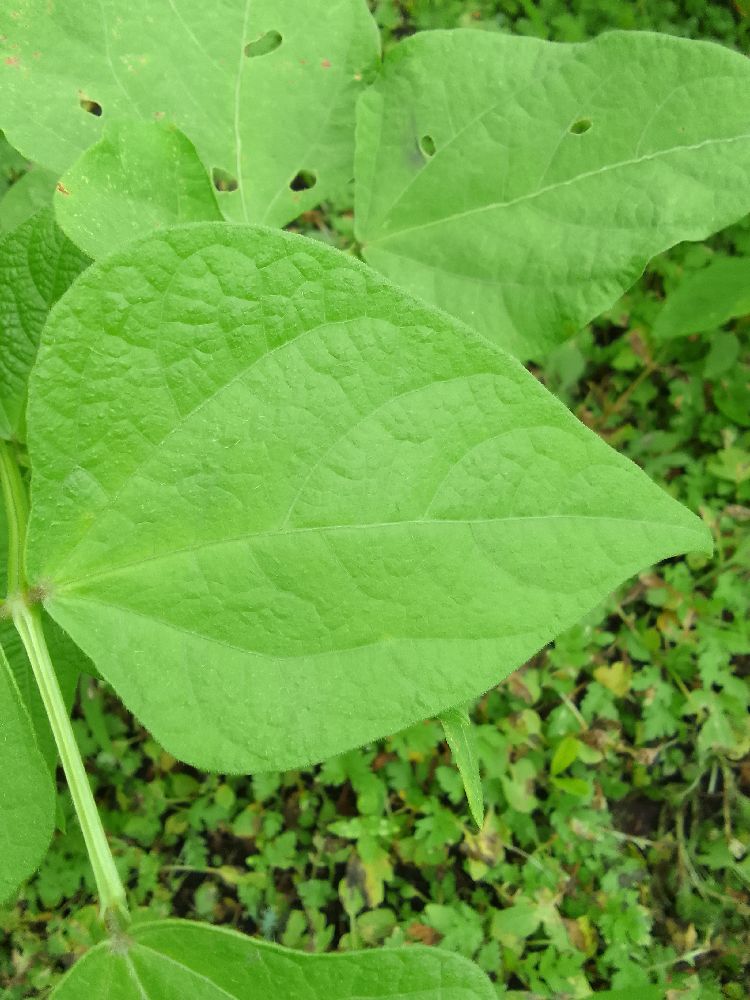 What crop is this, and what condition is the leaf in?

common bean, healthy
